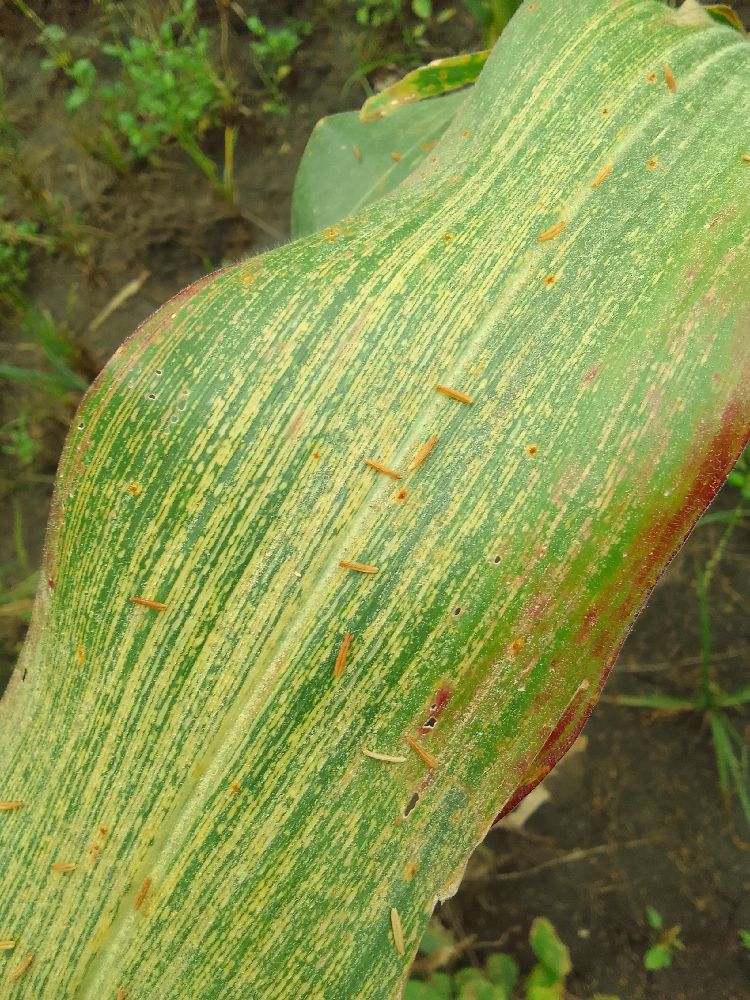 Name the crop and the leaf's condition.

maize, maize streak virus
